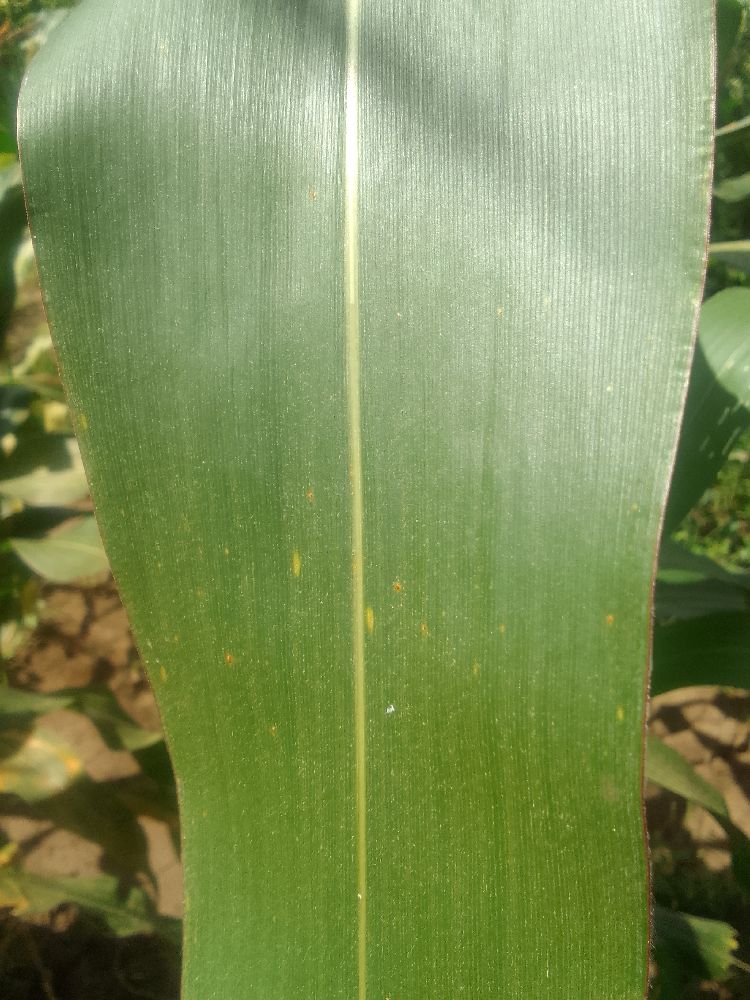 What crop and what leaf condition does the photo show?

maize, healthy
